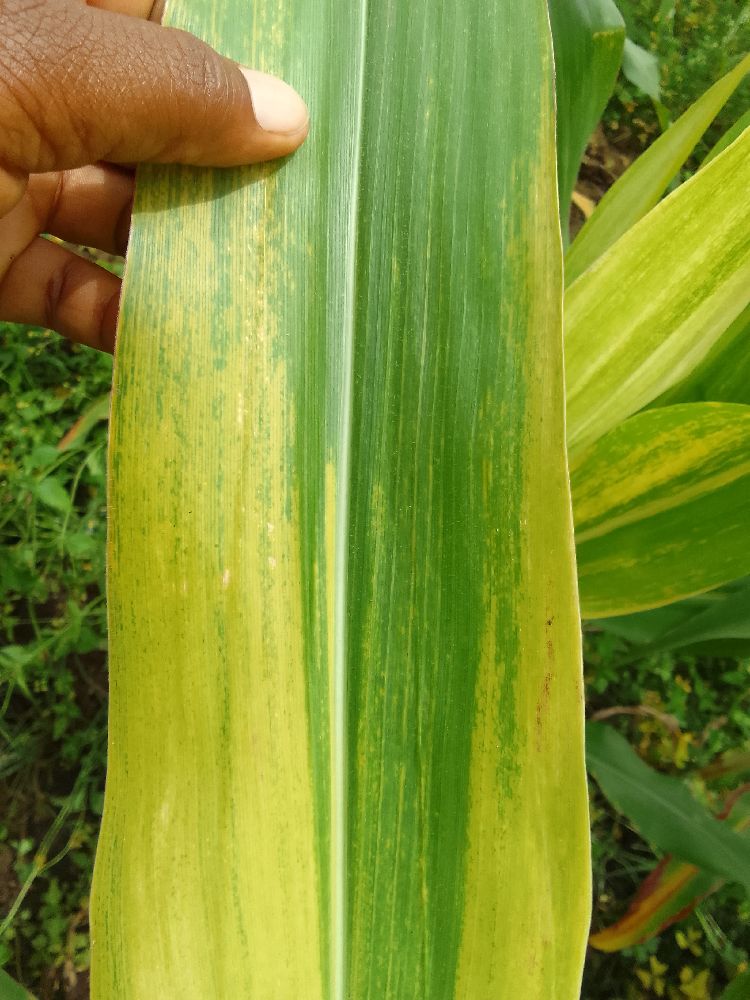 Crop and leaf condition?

maize, maize lethal necrosis
